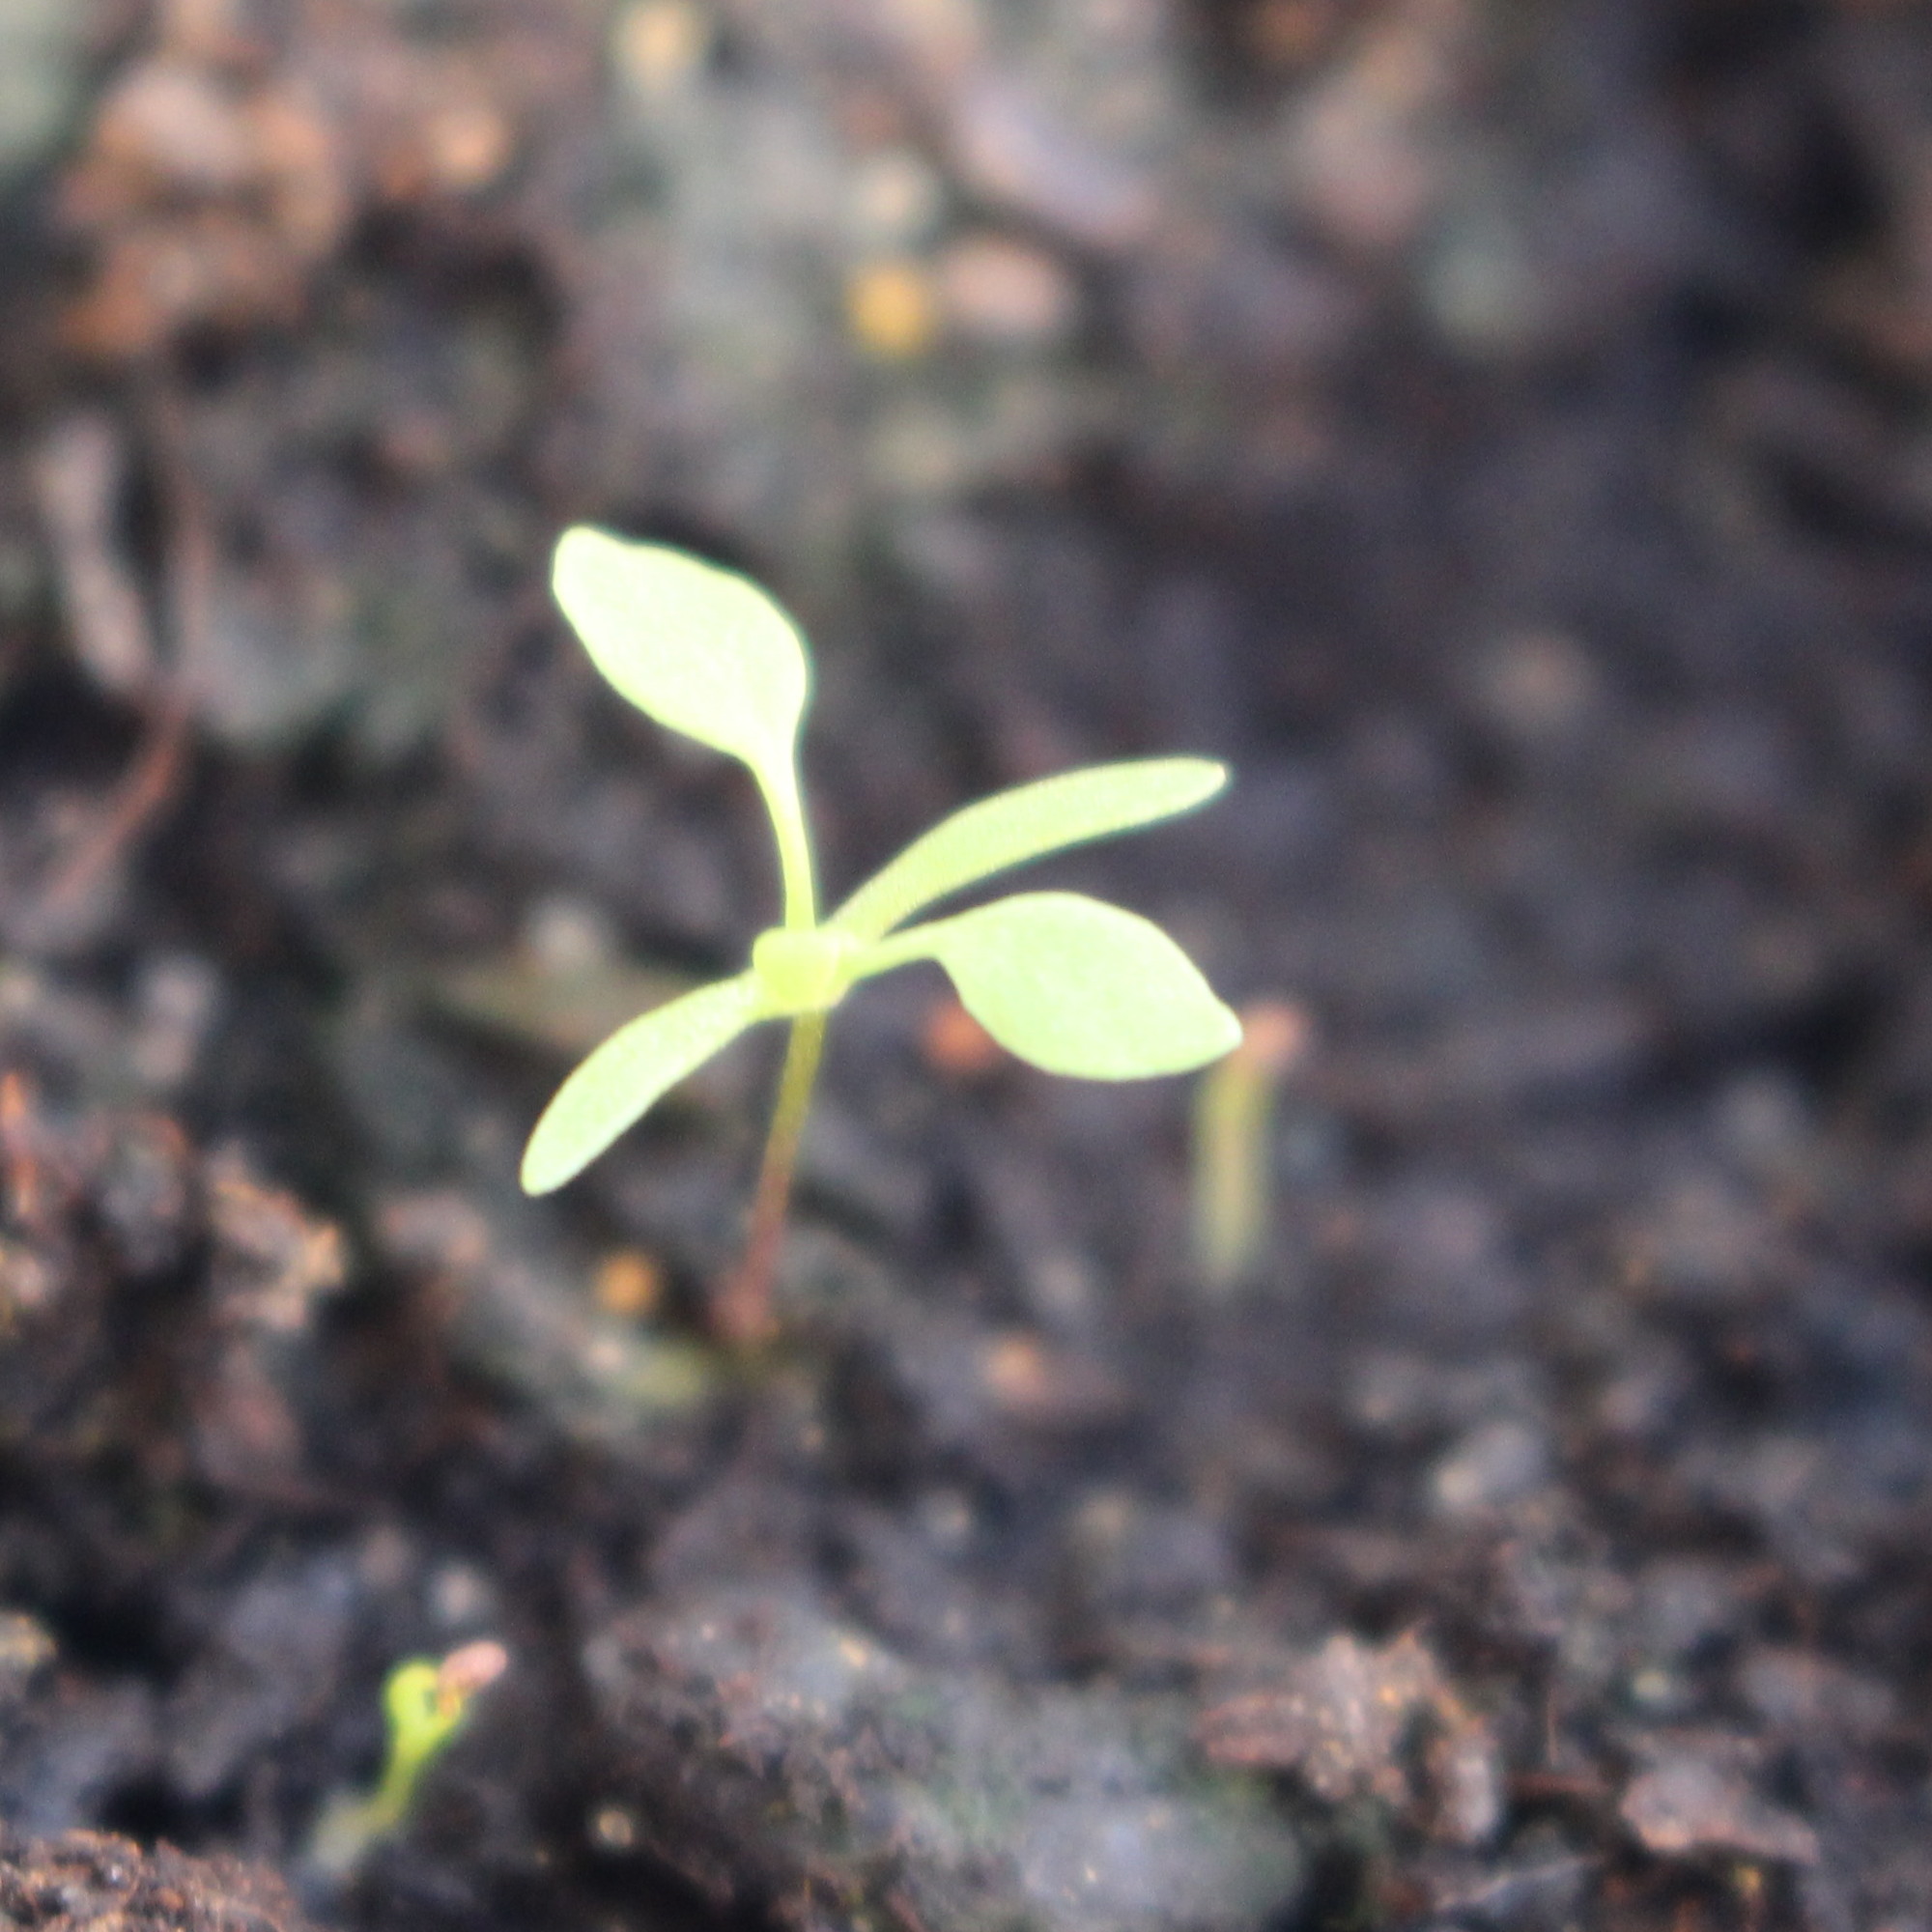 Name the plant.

Papaver rhoeas
